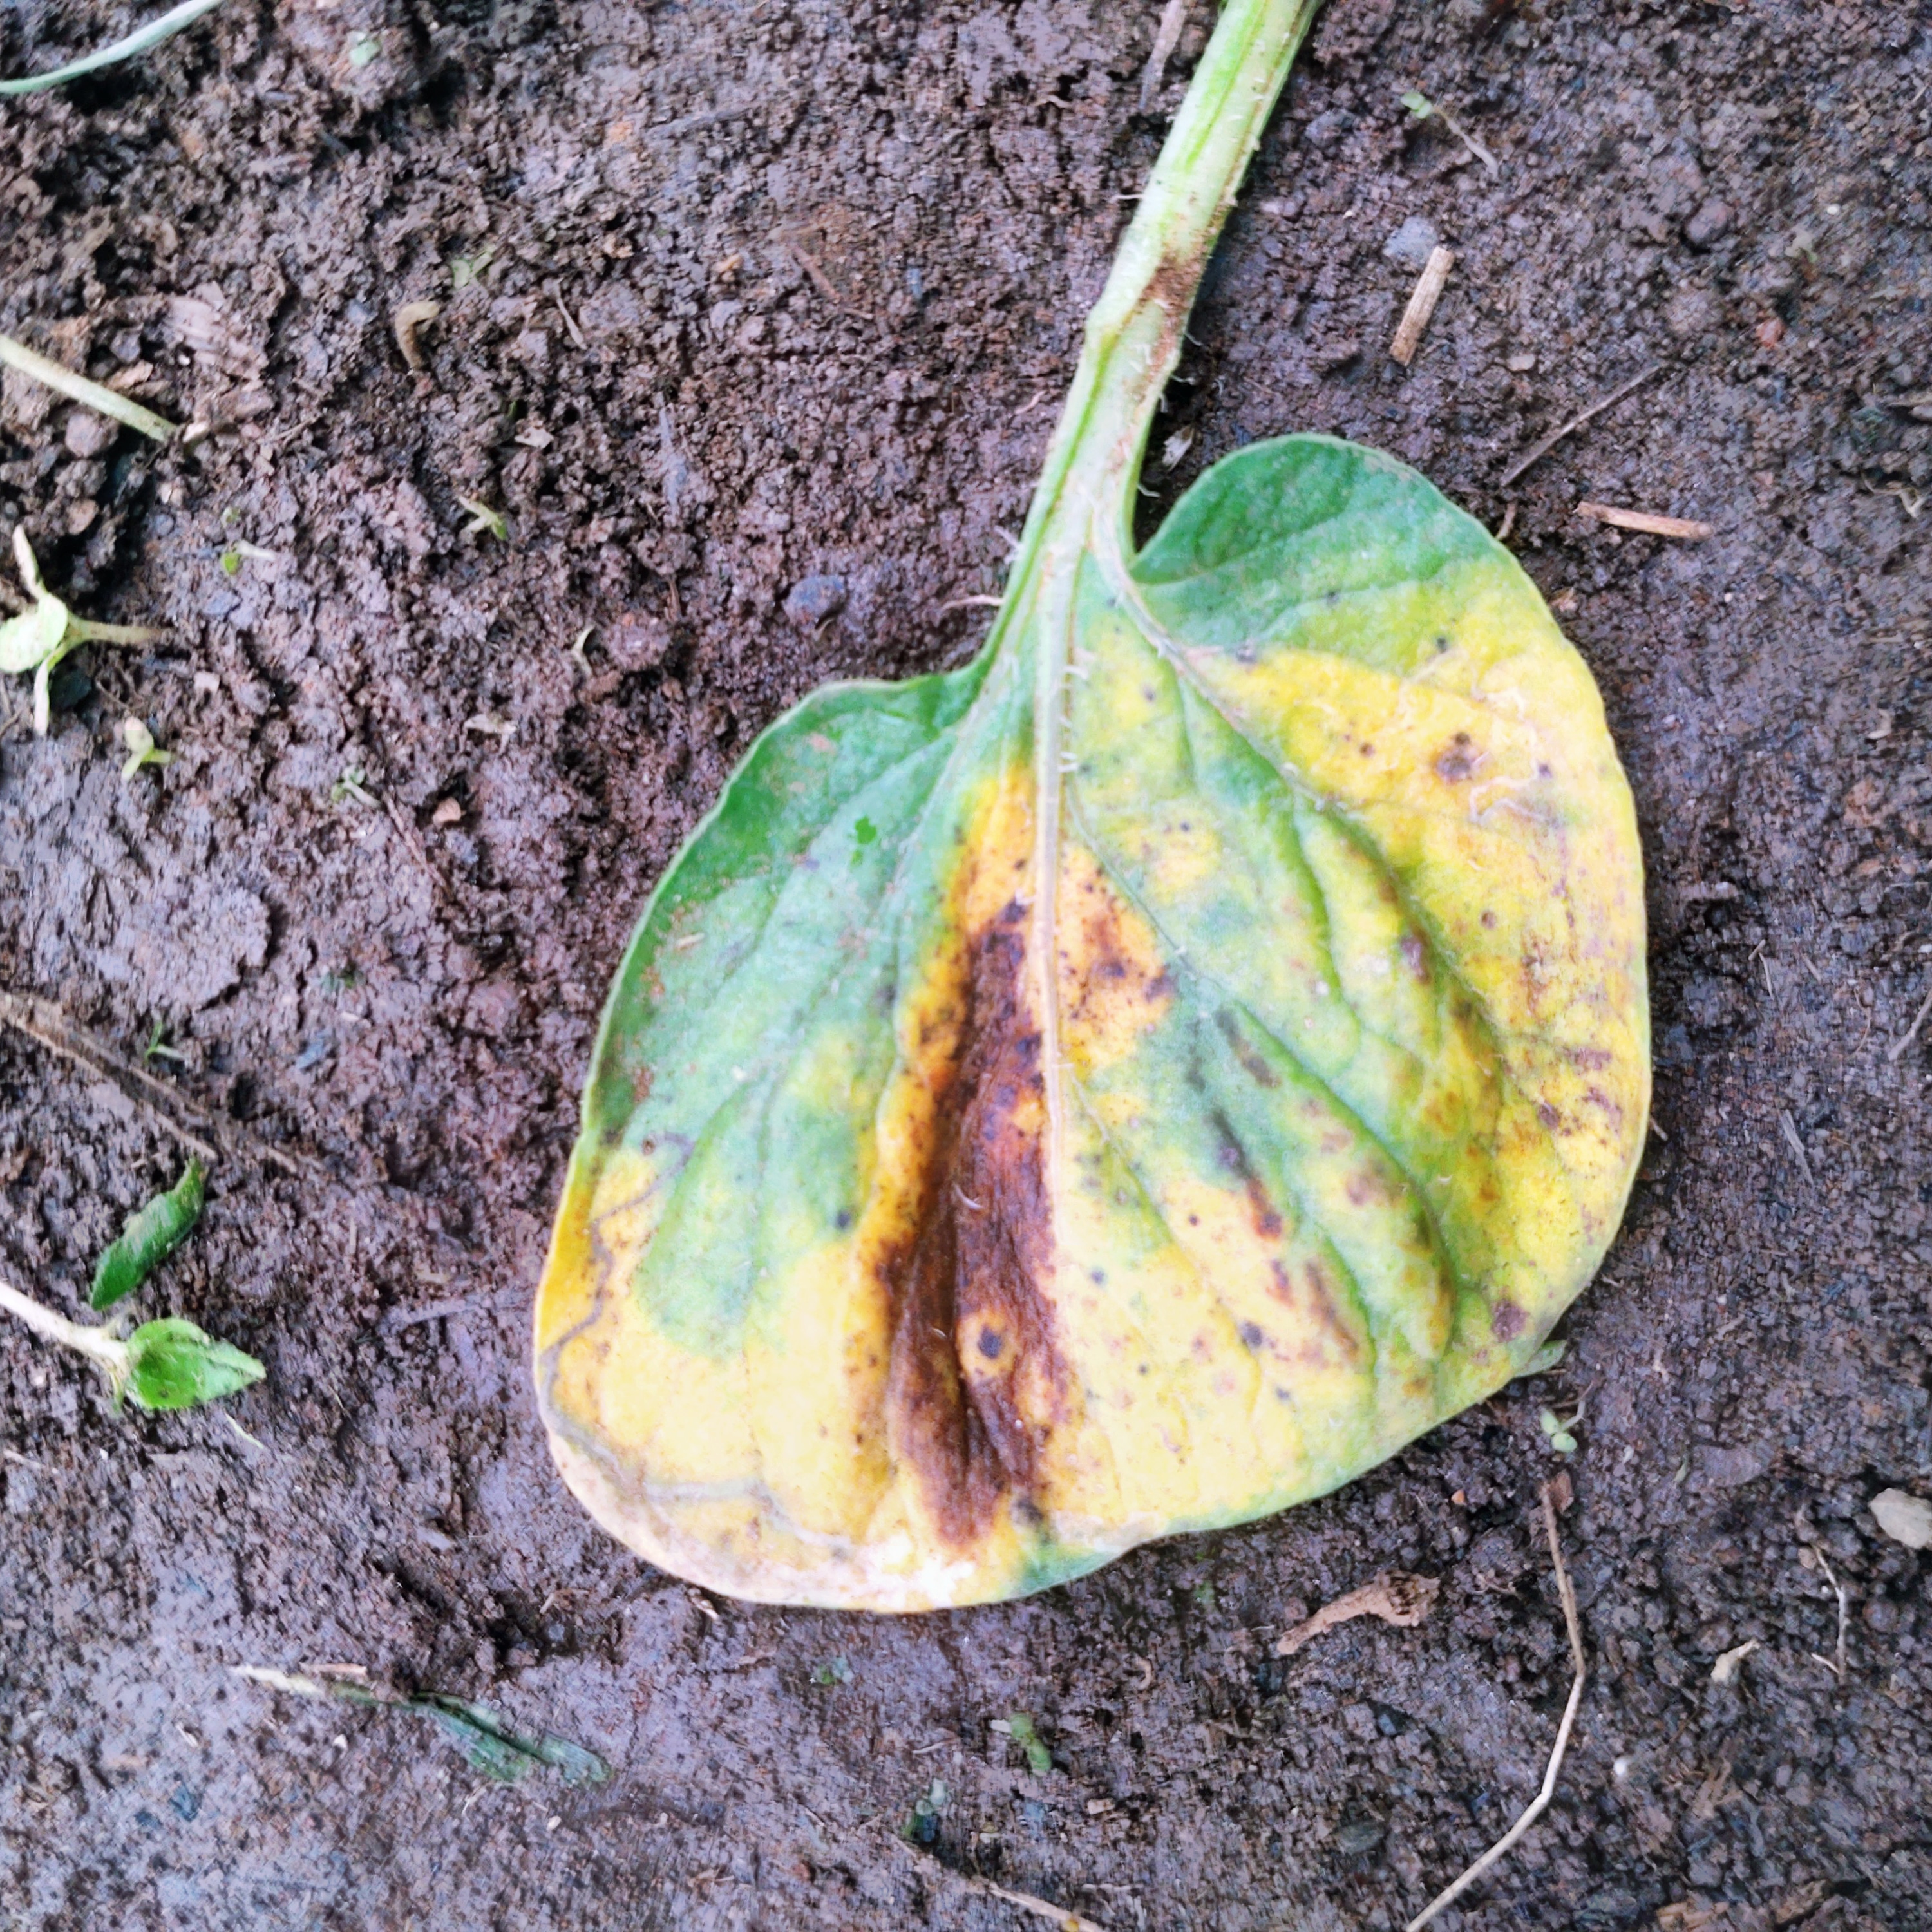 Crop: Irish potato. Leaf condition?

late blight
